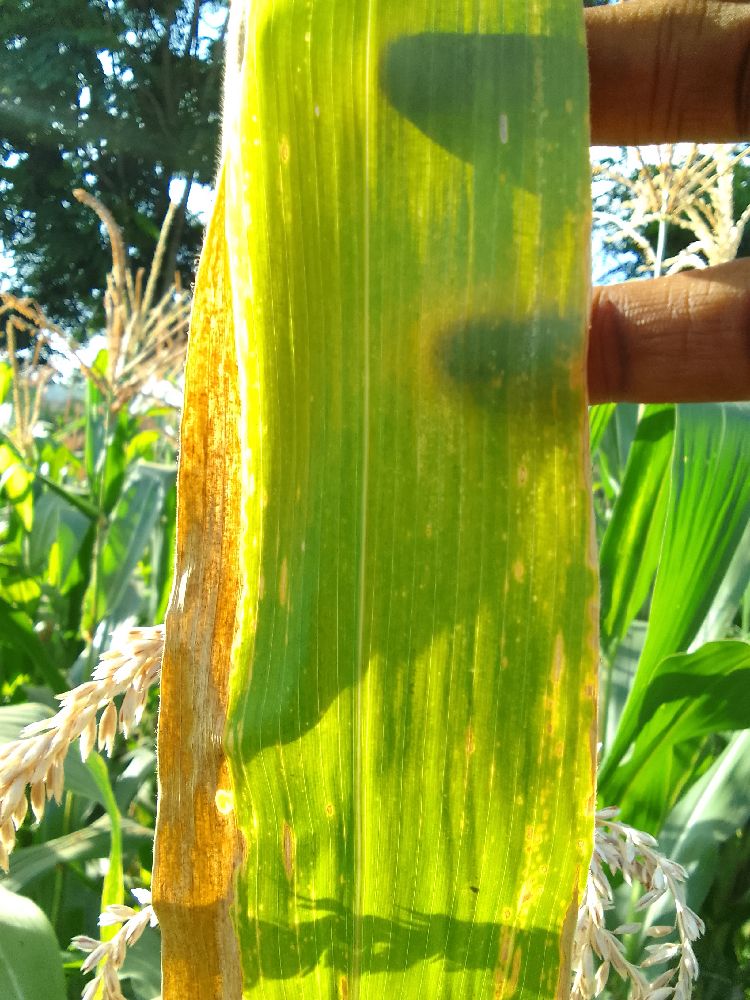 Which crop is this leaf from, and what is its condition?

maize, maize lethal necrosis
